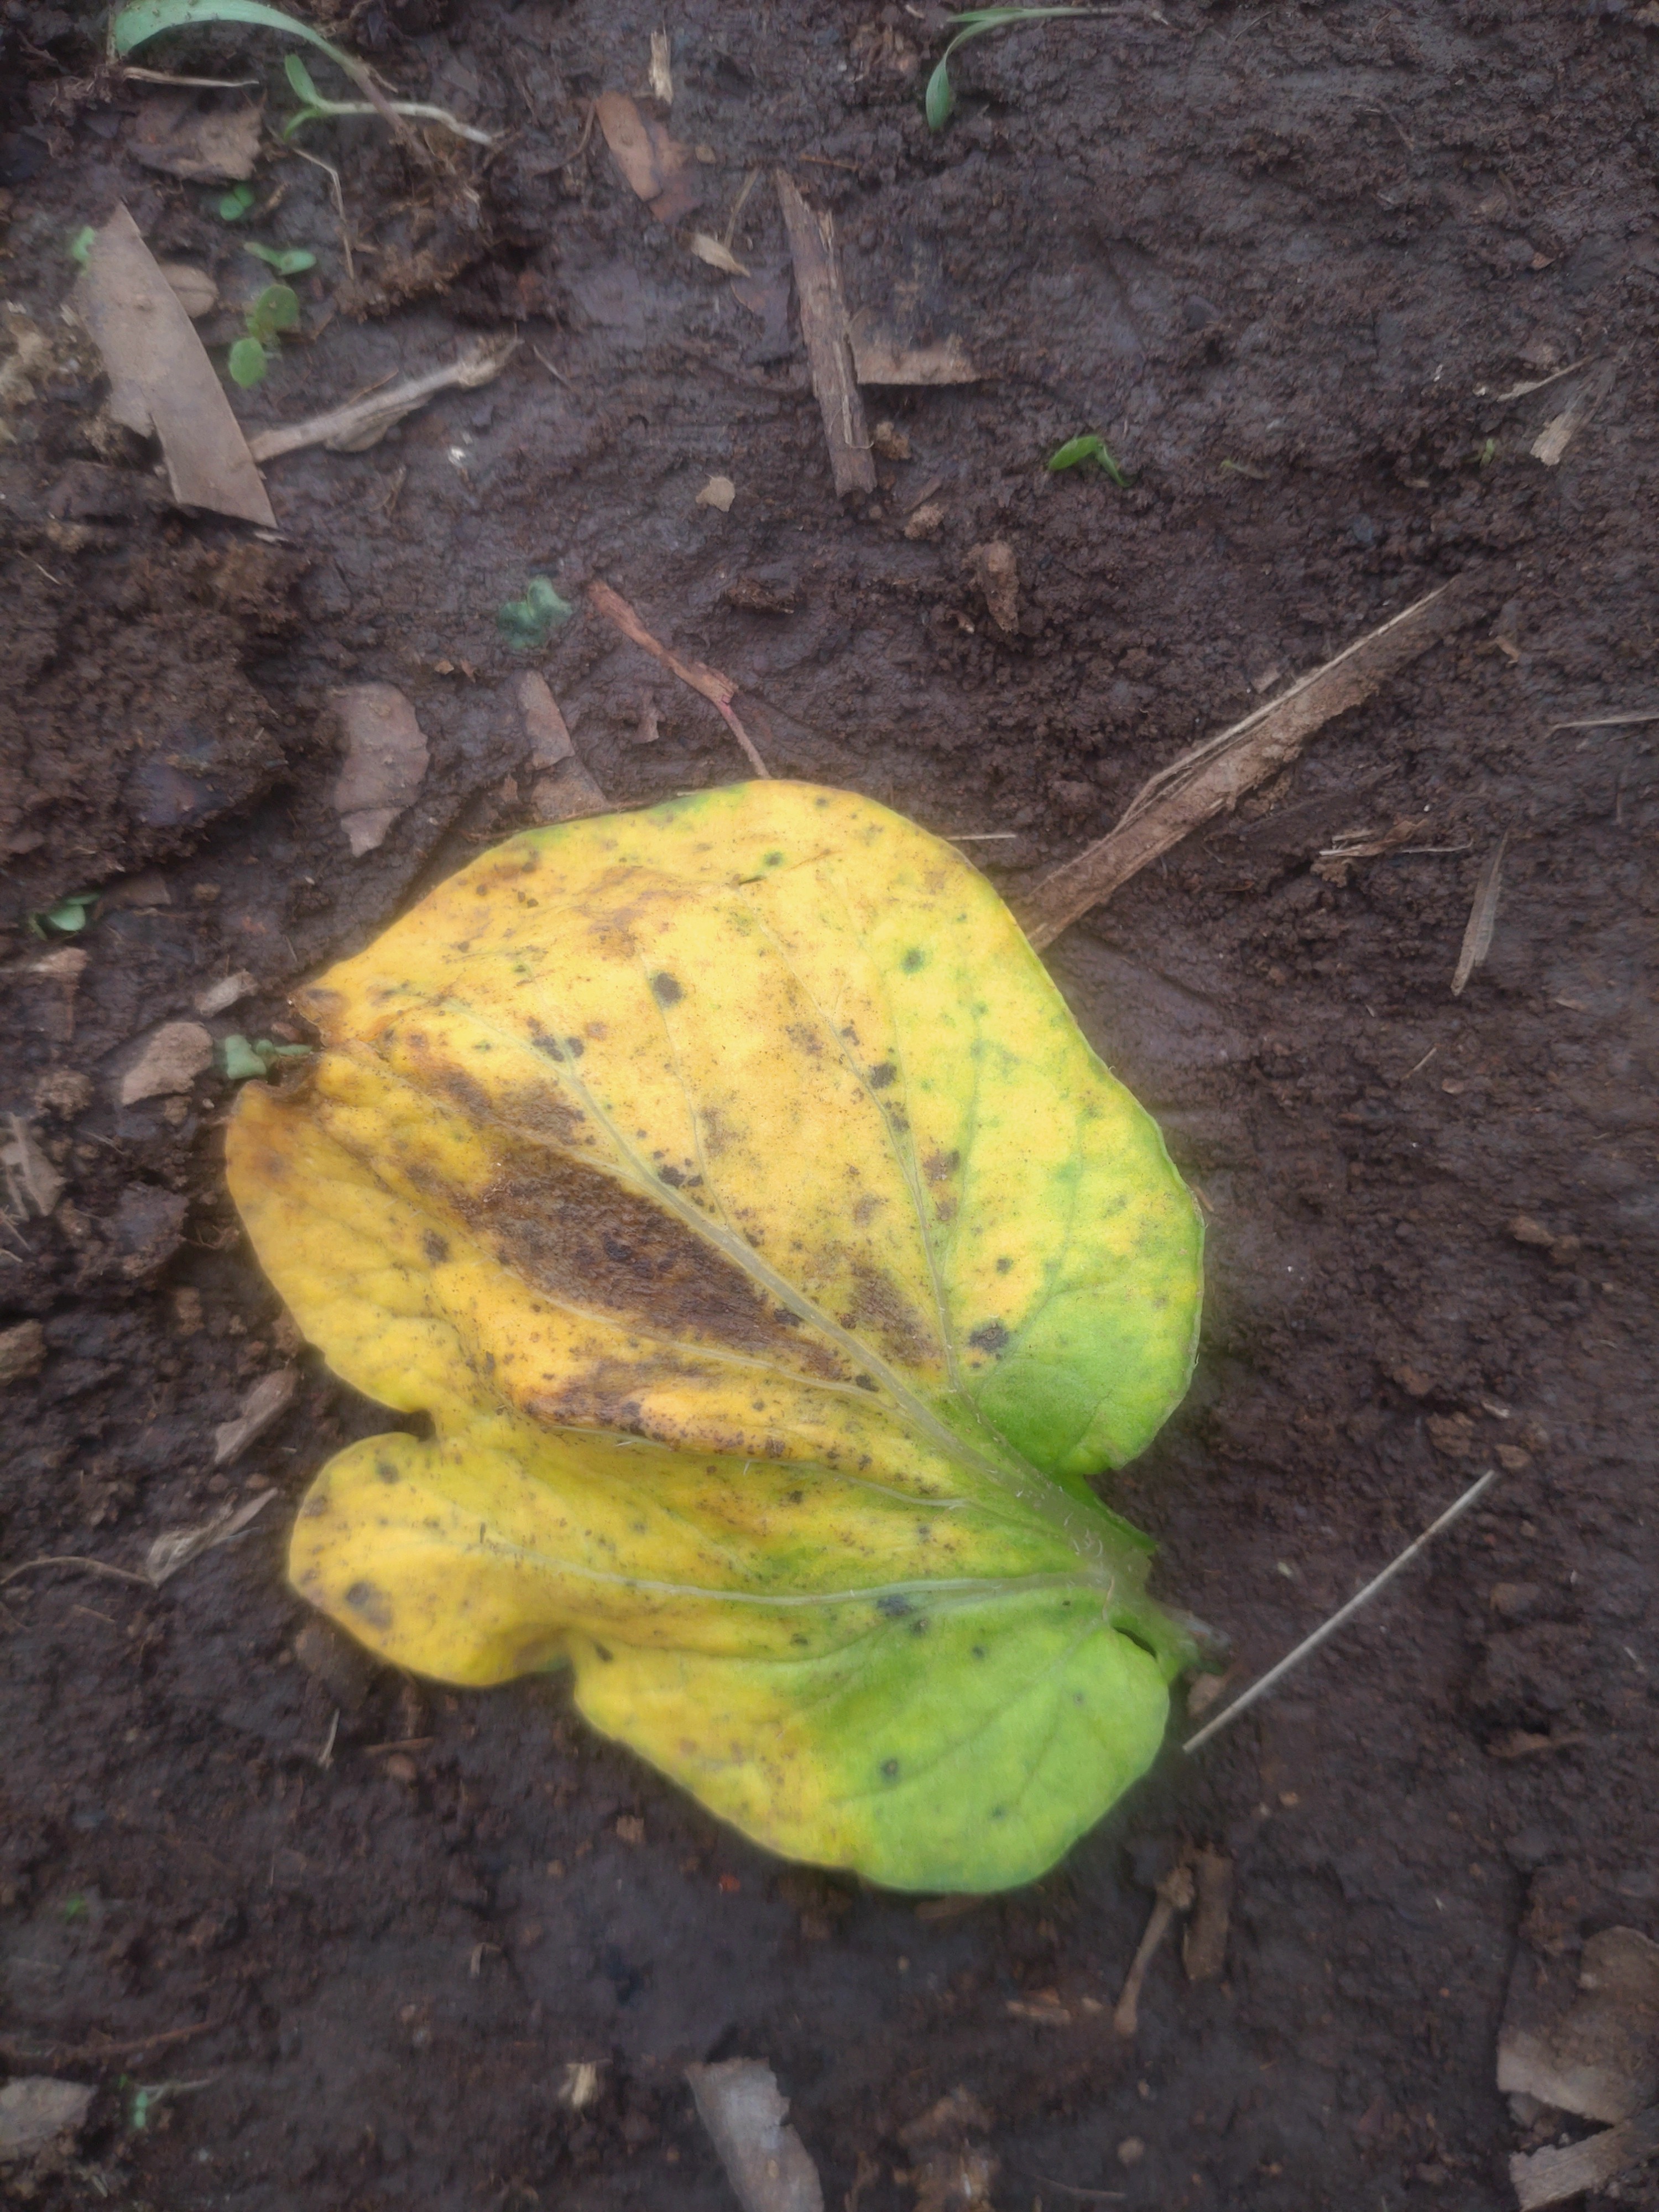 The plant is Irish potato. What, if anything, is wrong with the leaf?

late blight
